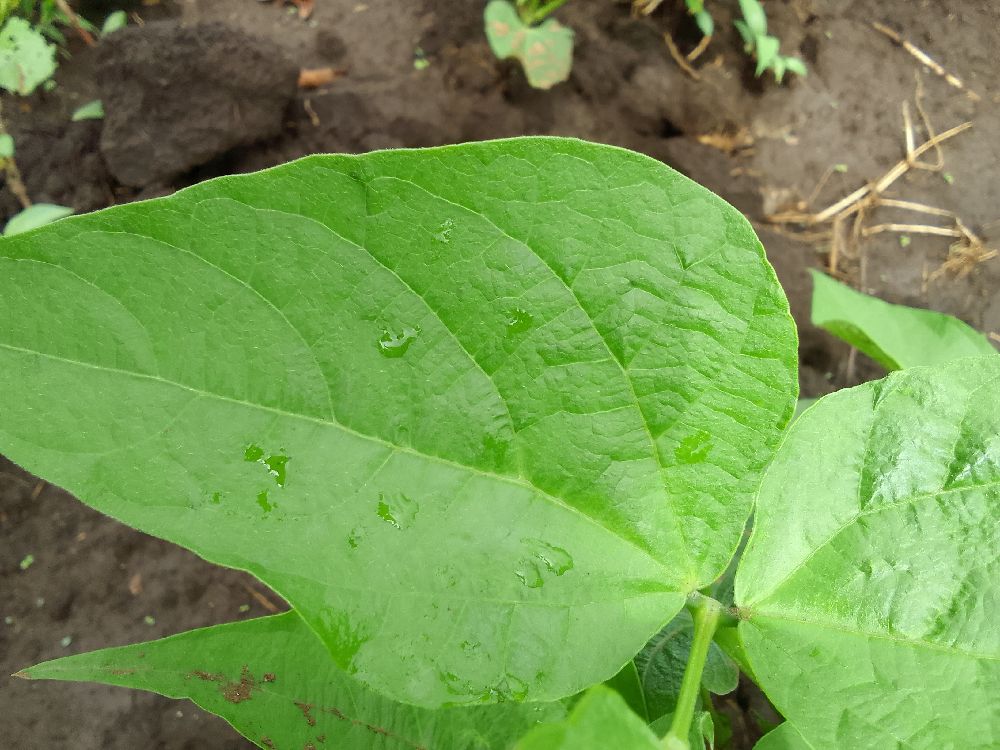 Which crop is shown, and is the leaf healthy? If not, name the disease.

common bean, healthy
